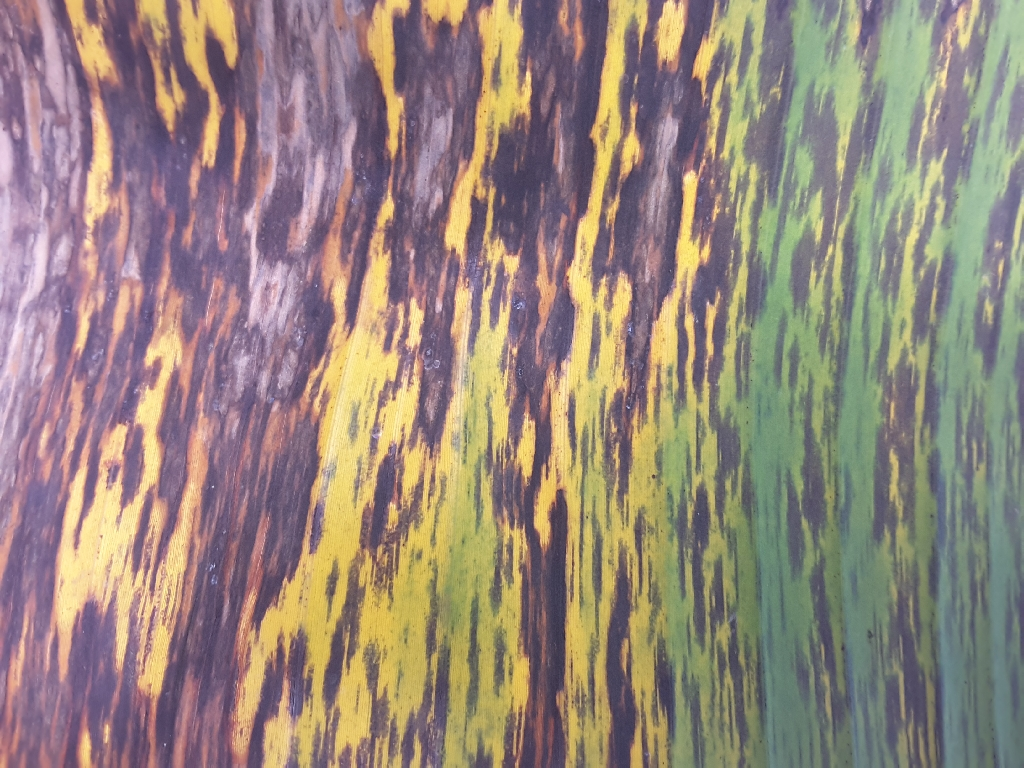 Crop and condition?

banana, black sigatoka
